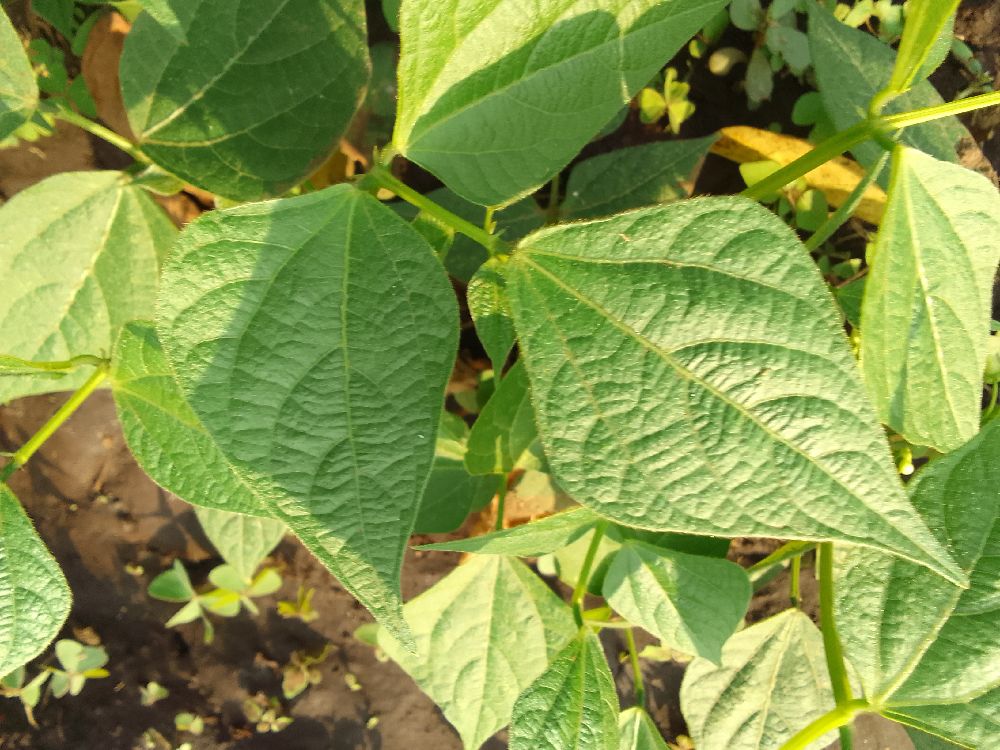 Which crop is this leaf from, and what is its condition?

common bean, healthy
